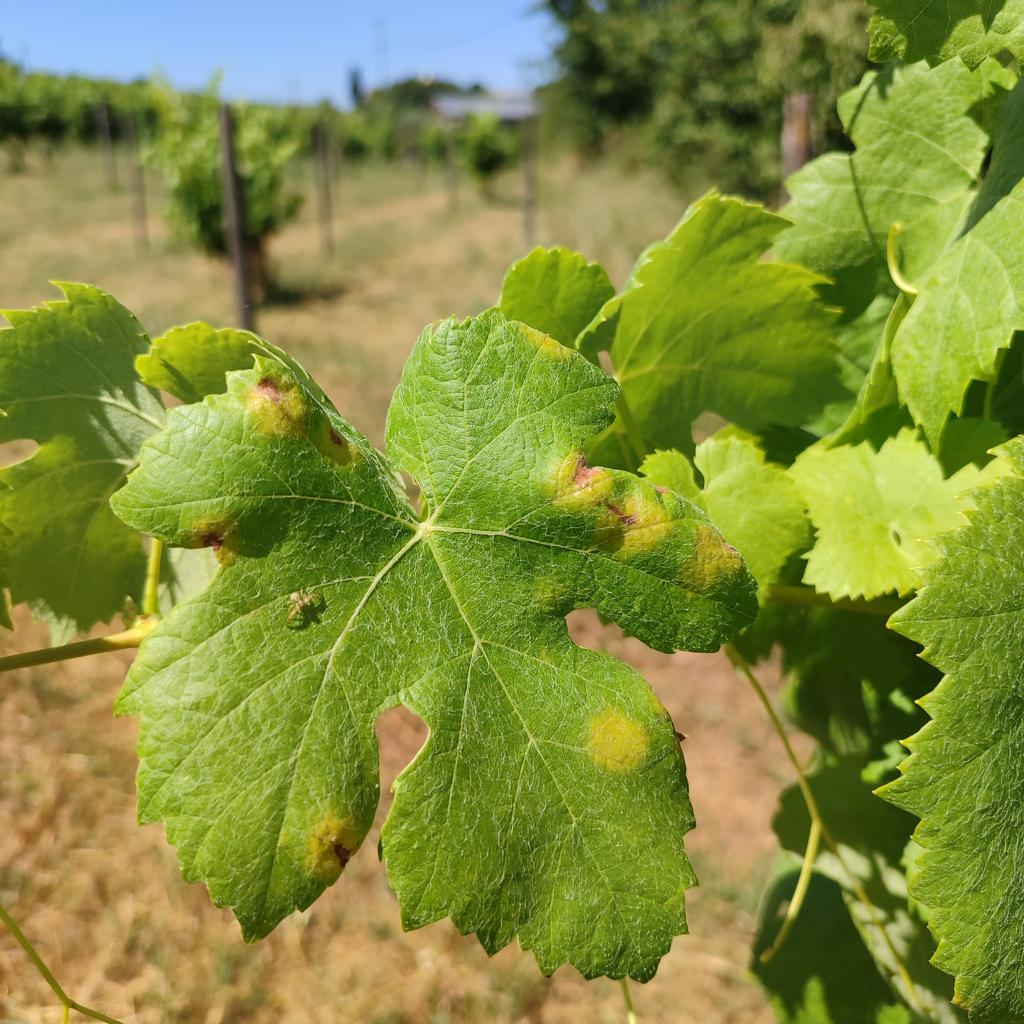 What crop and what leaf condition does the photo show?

grapevine, downy mildew
